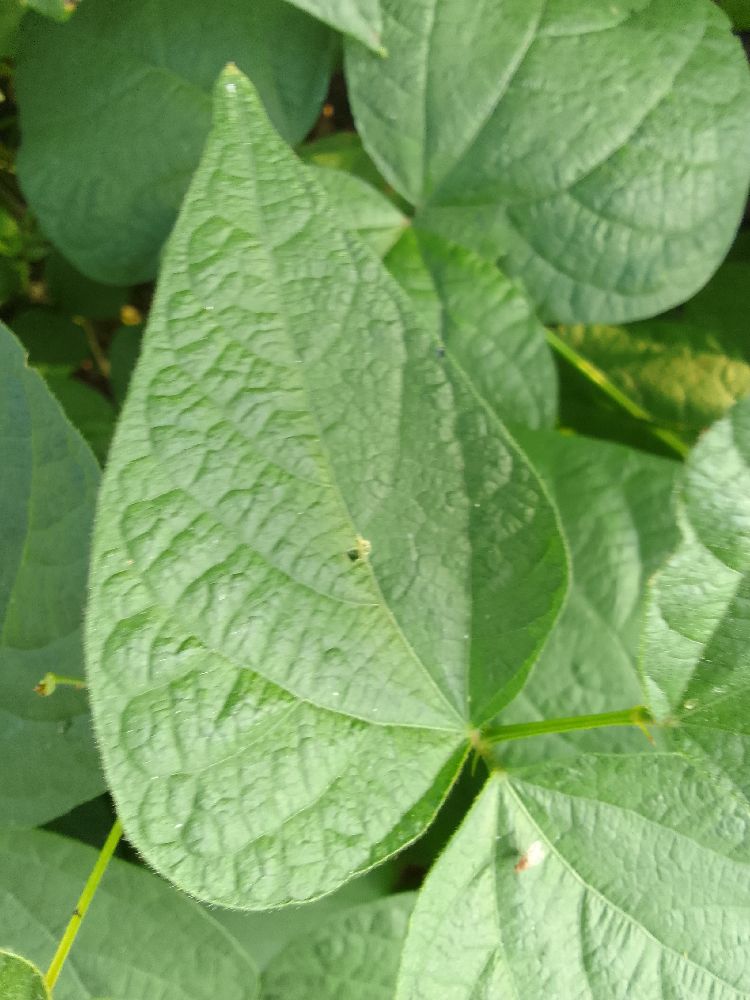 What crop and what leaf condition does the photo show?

common bean, healthy
